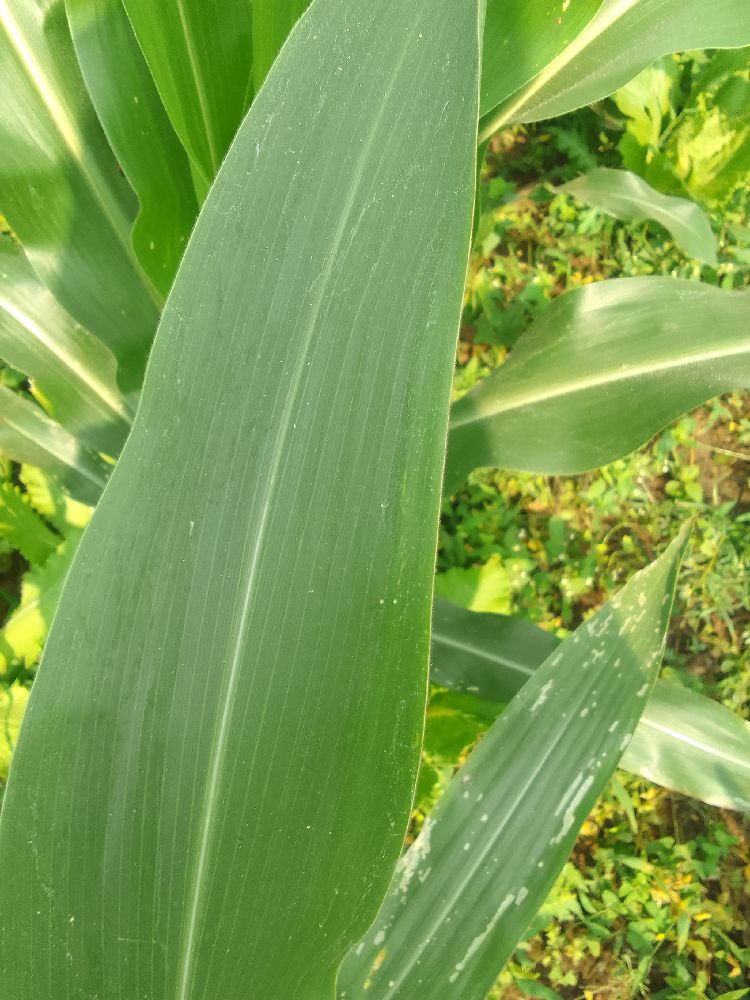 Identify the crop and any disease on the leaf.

maize, healthy
